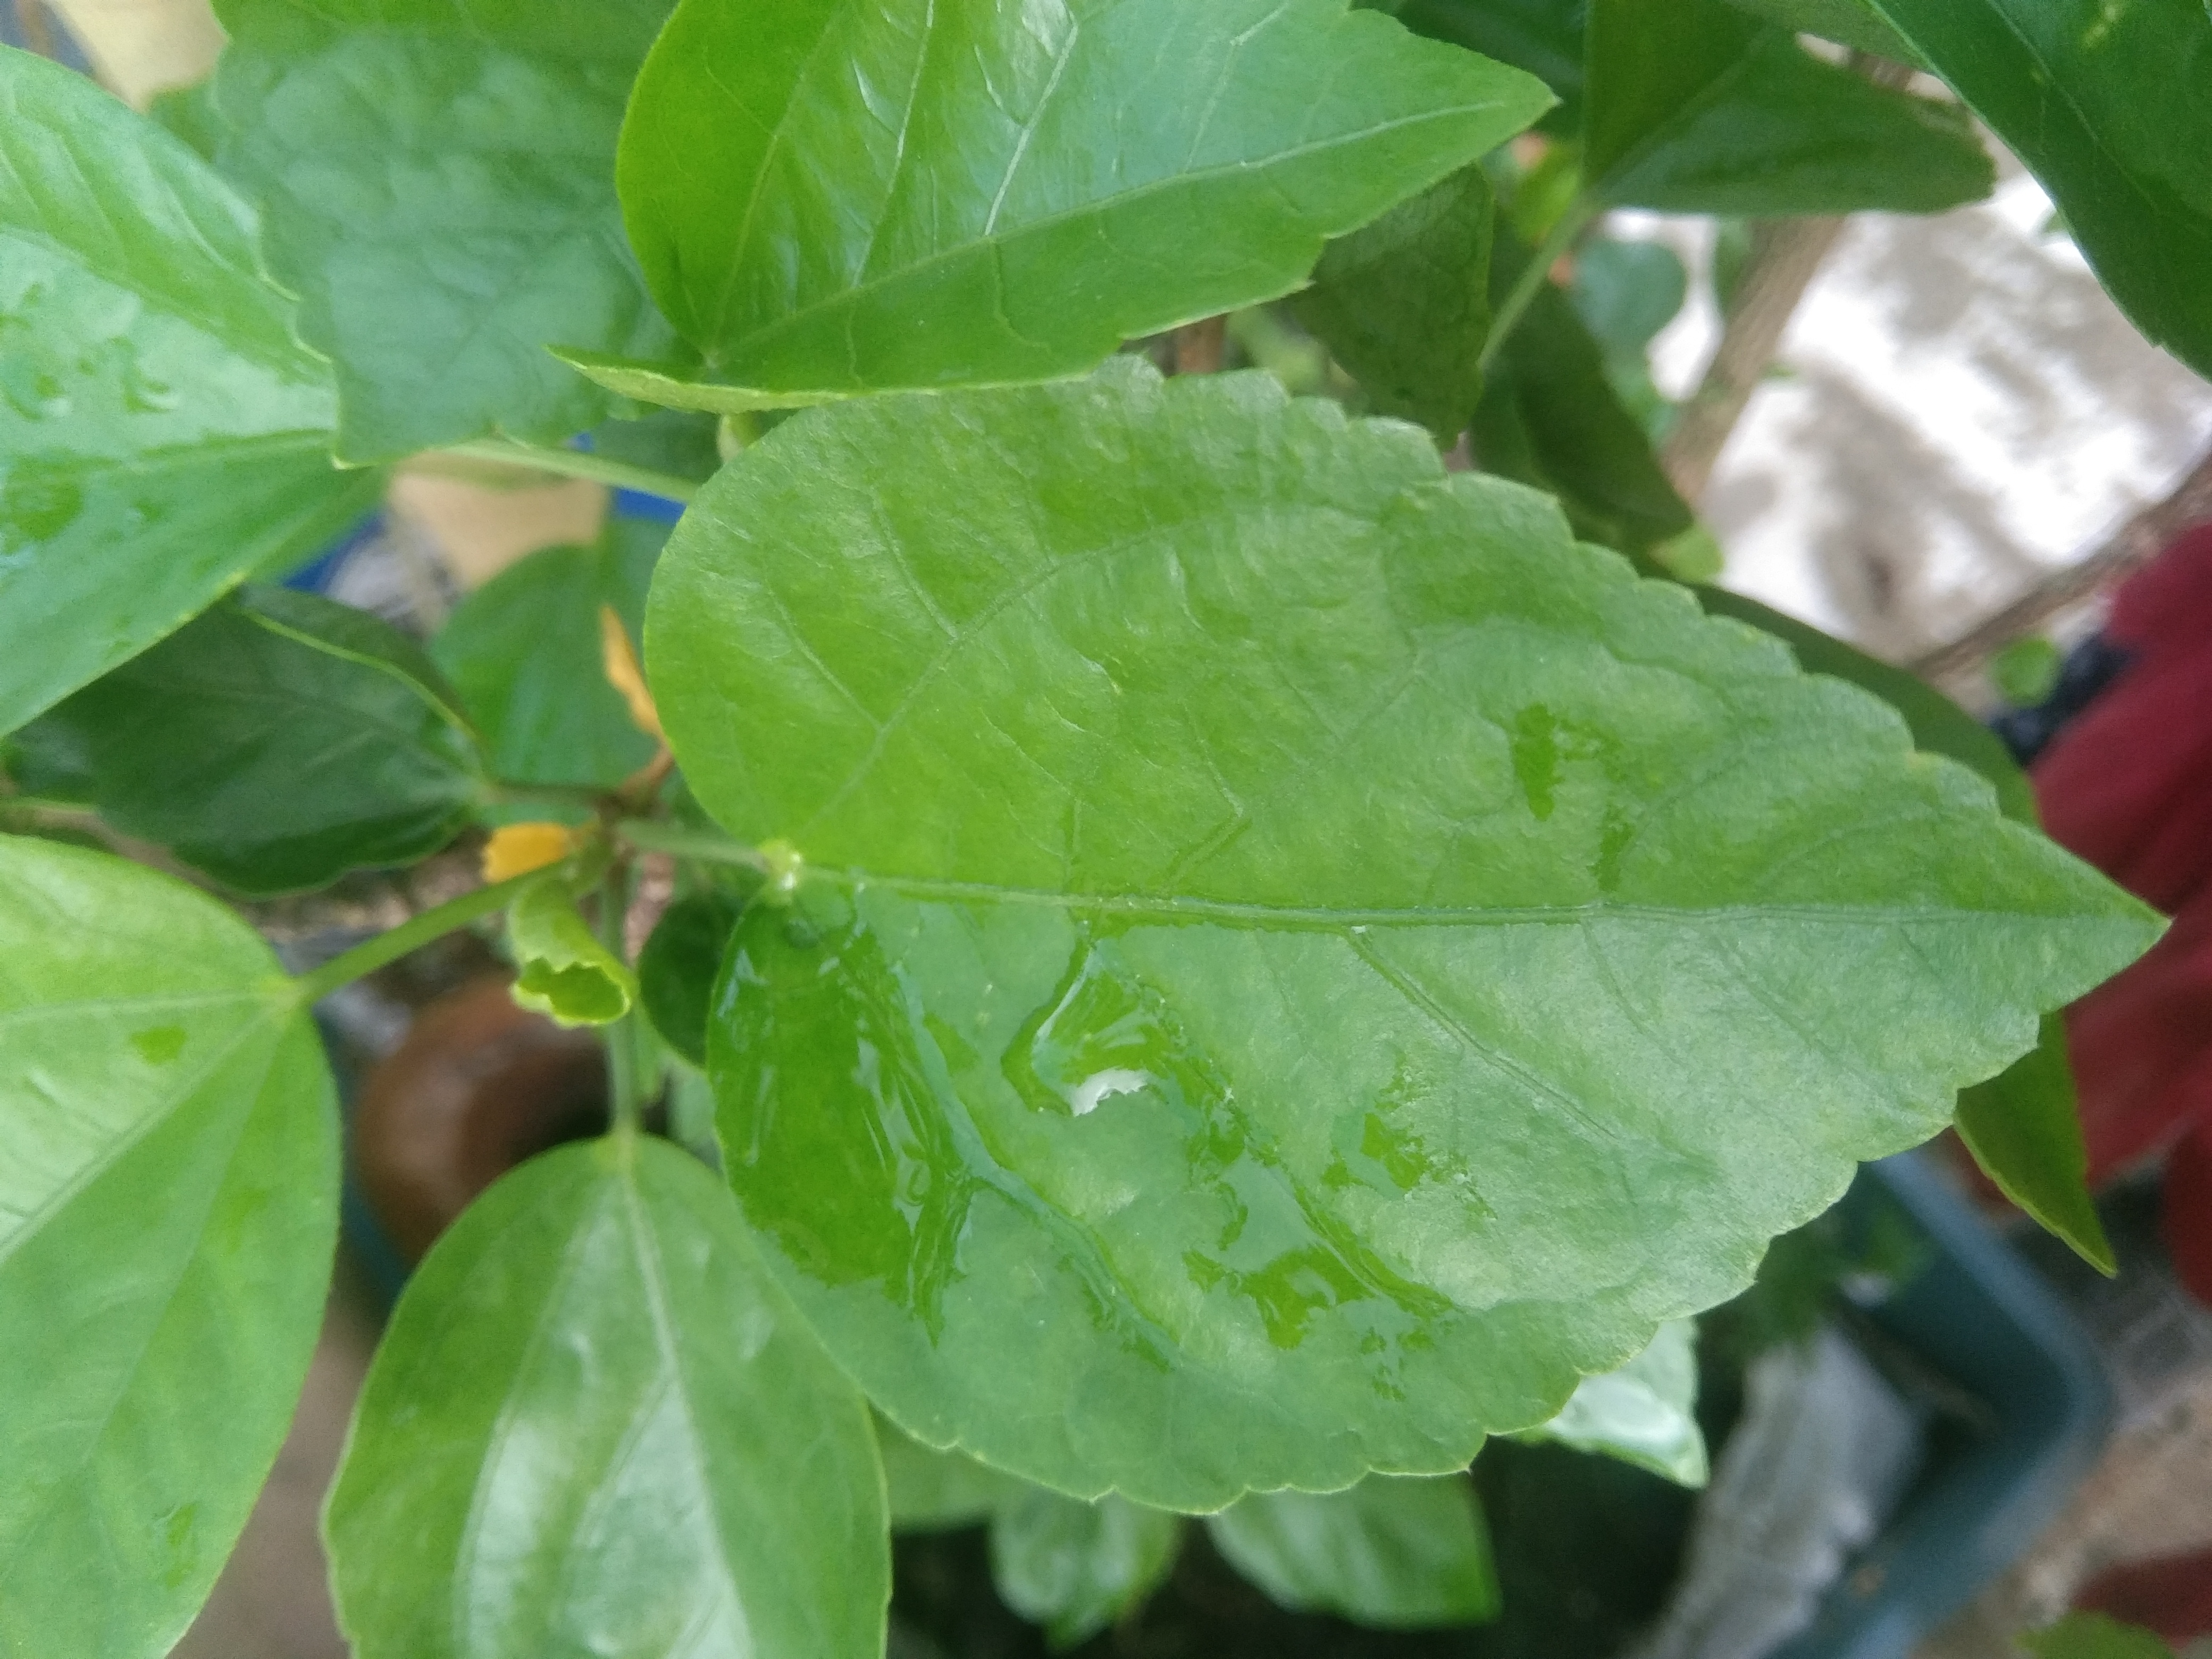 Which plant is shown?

hibiscus
